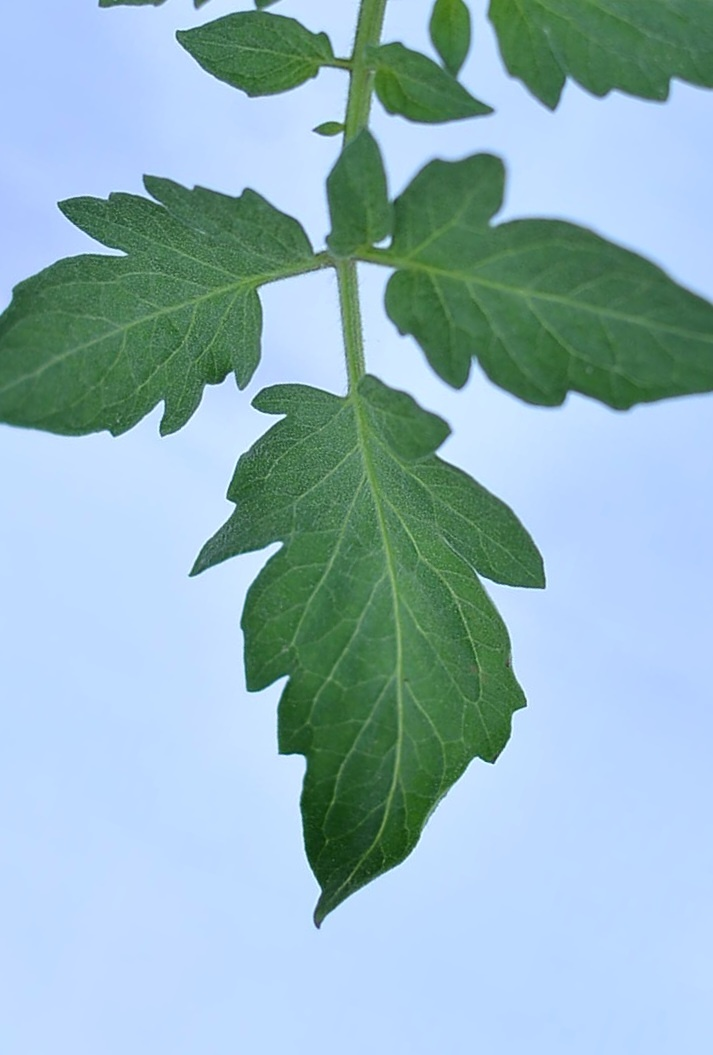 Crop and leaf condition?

tomato, healthy
